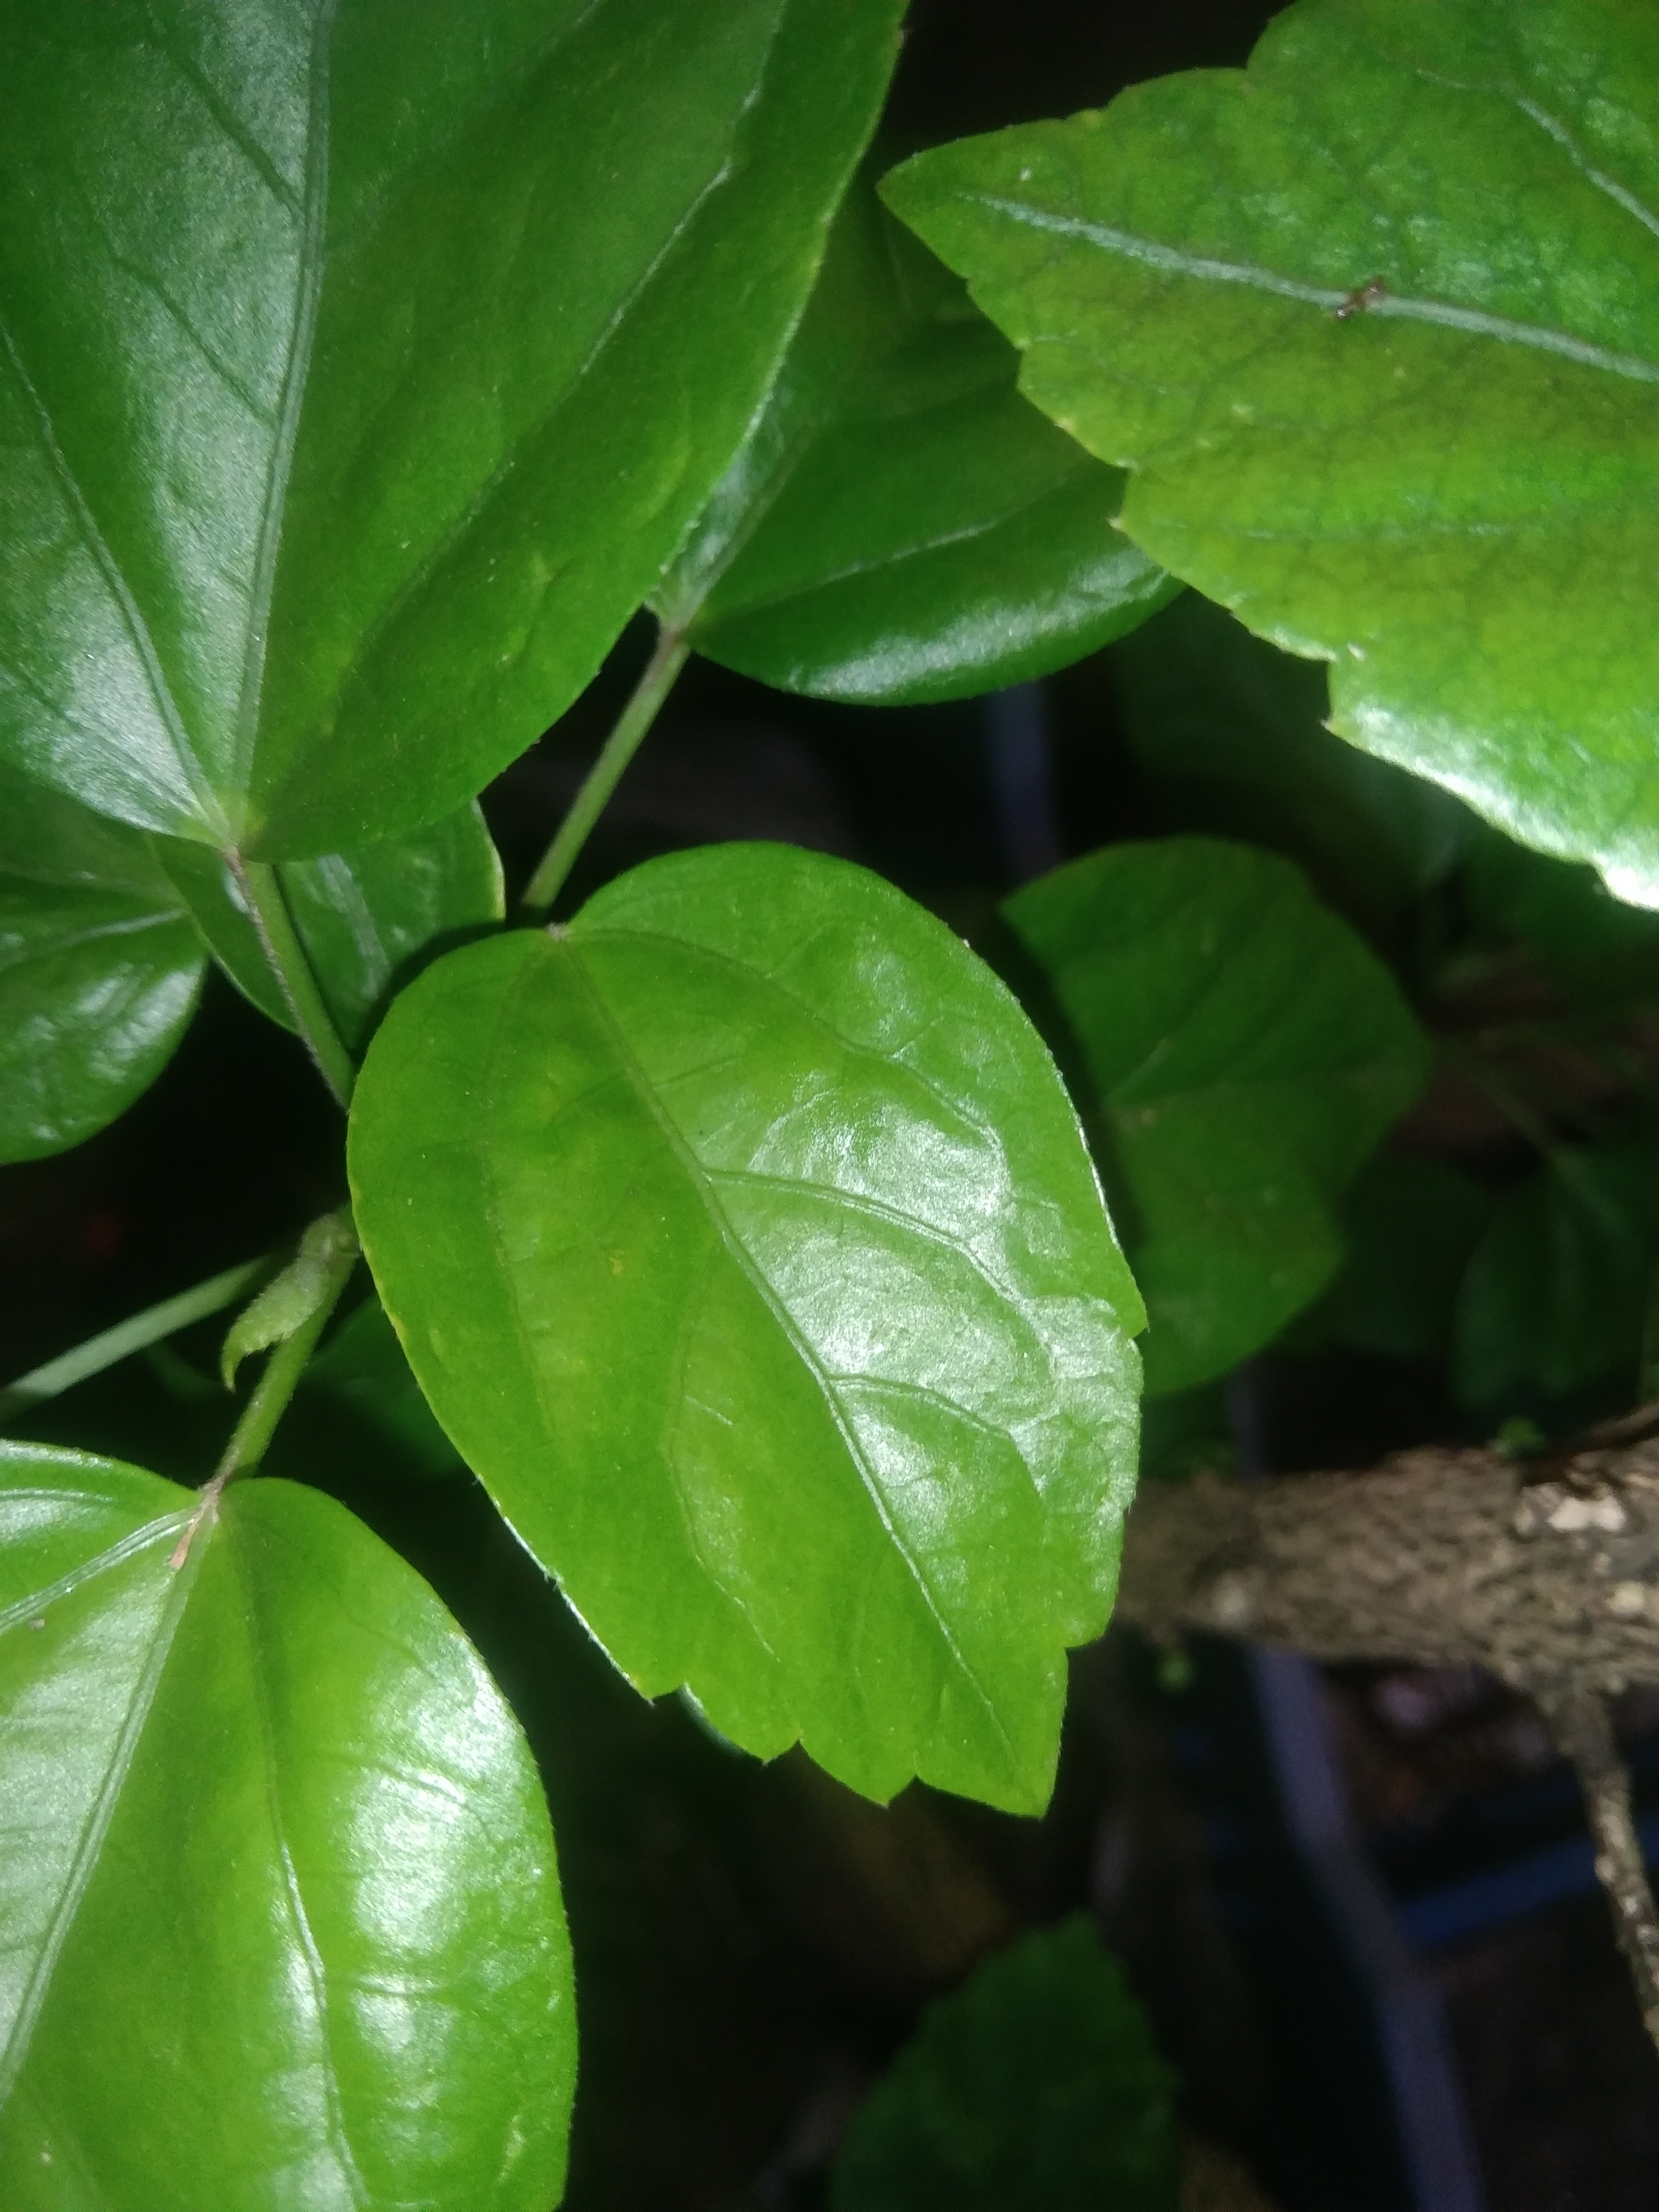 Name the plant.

hibiscus
